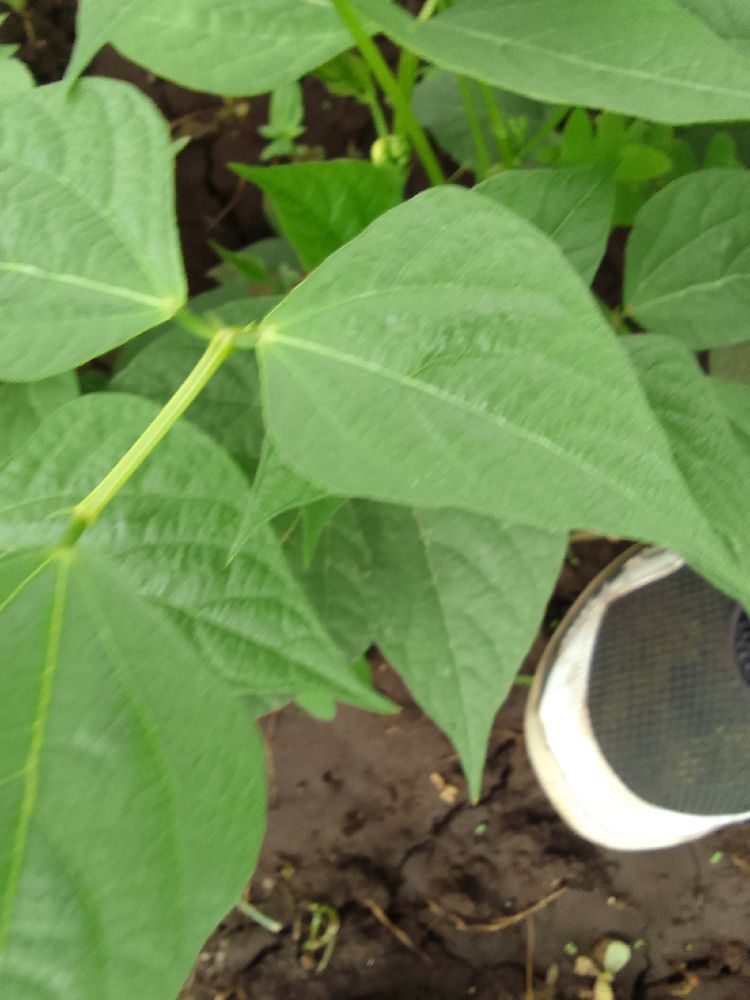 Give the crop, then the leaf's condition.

common bean, healthy
